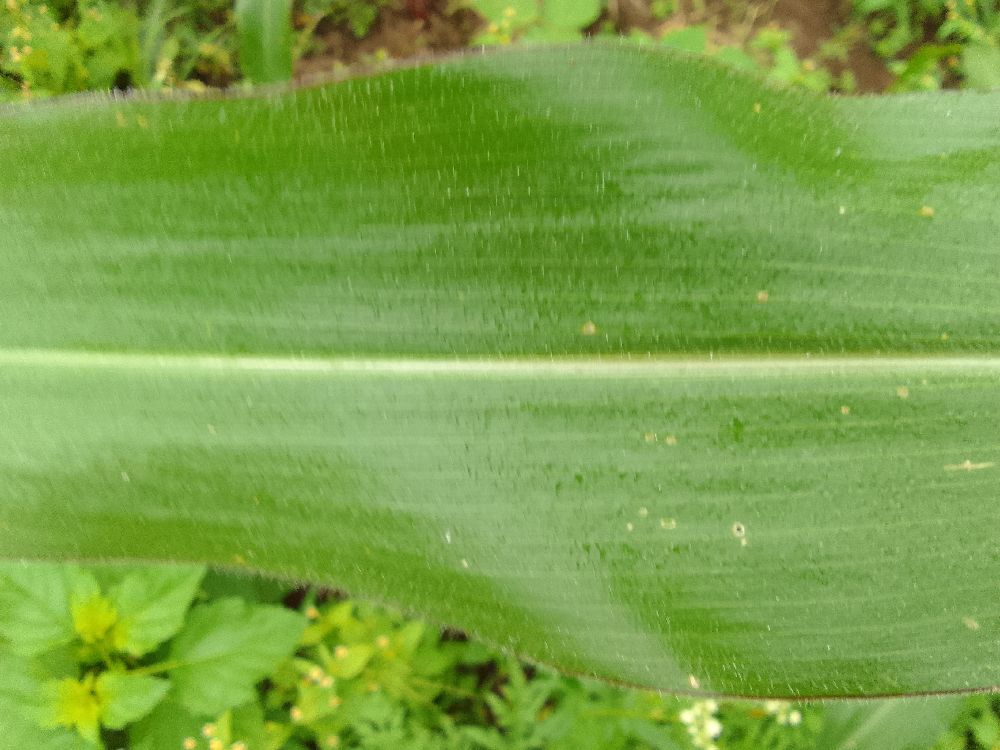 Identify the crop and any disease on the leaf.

maize, healthy
